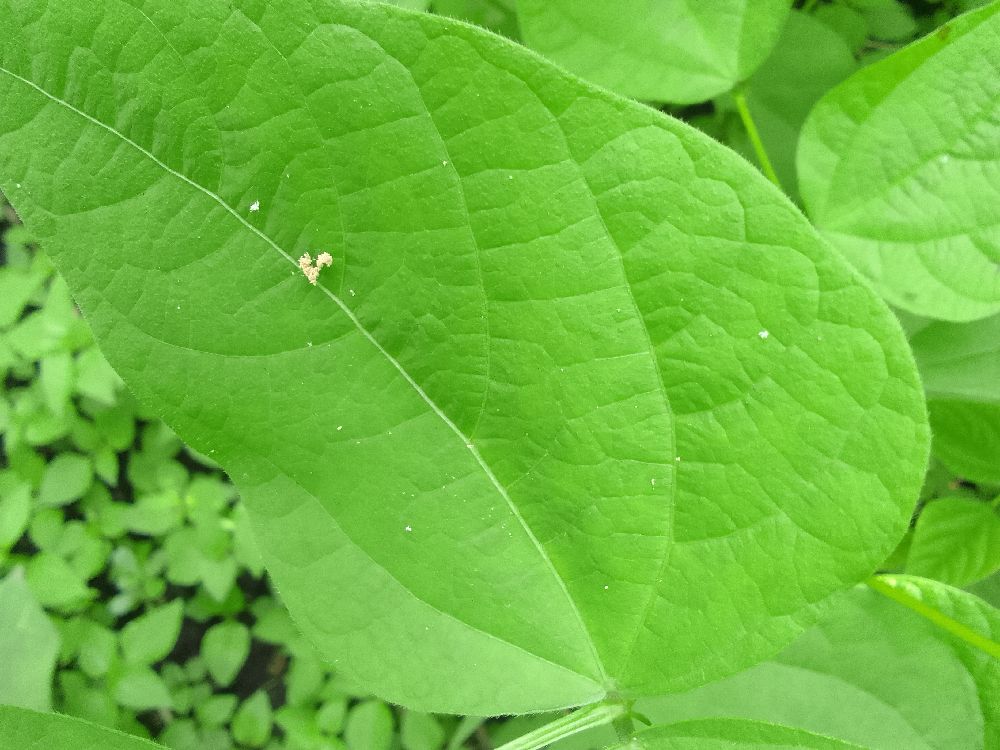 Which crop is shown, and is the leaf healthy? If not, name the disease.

common bean, healthy
